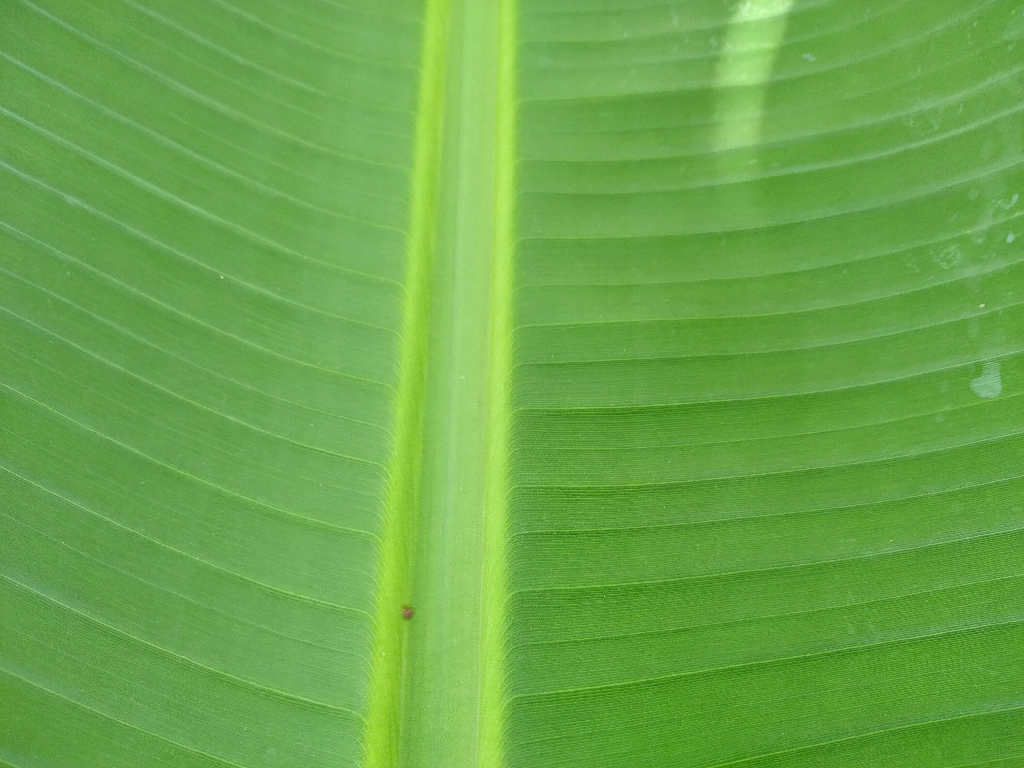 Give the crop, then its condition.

banana, healthy
